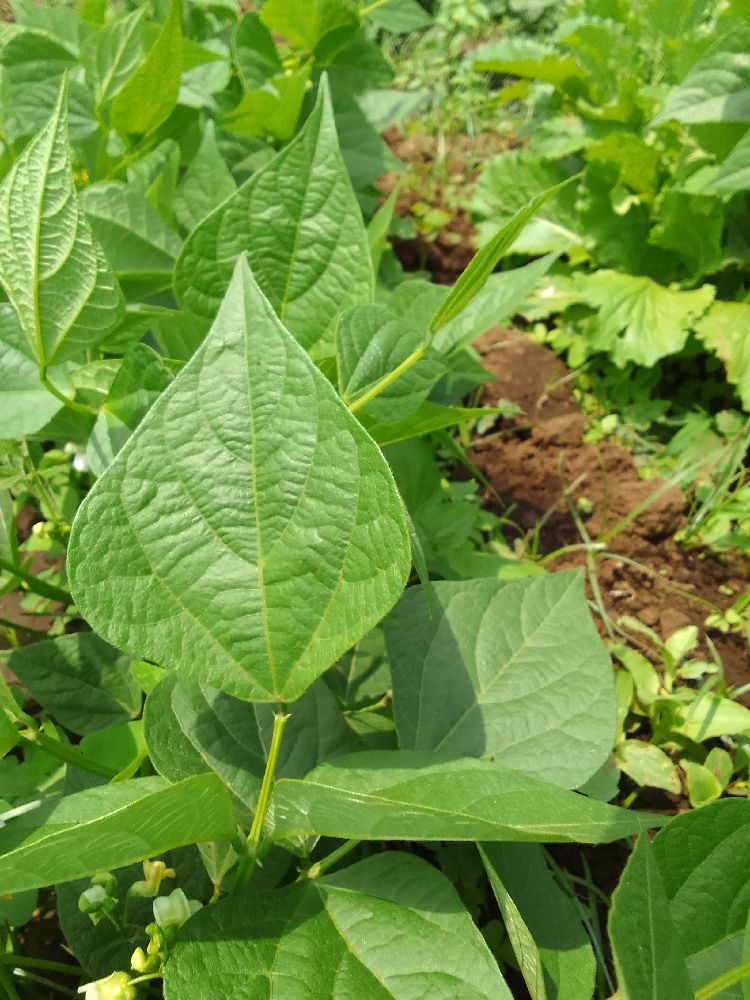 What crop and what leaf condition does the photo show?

common bean, healthy
